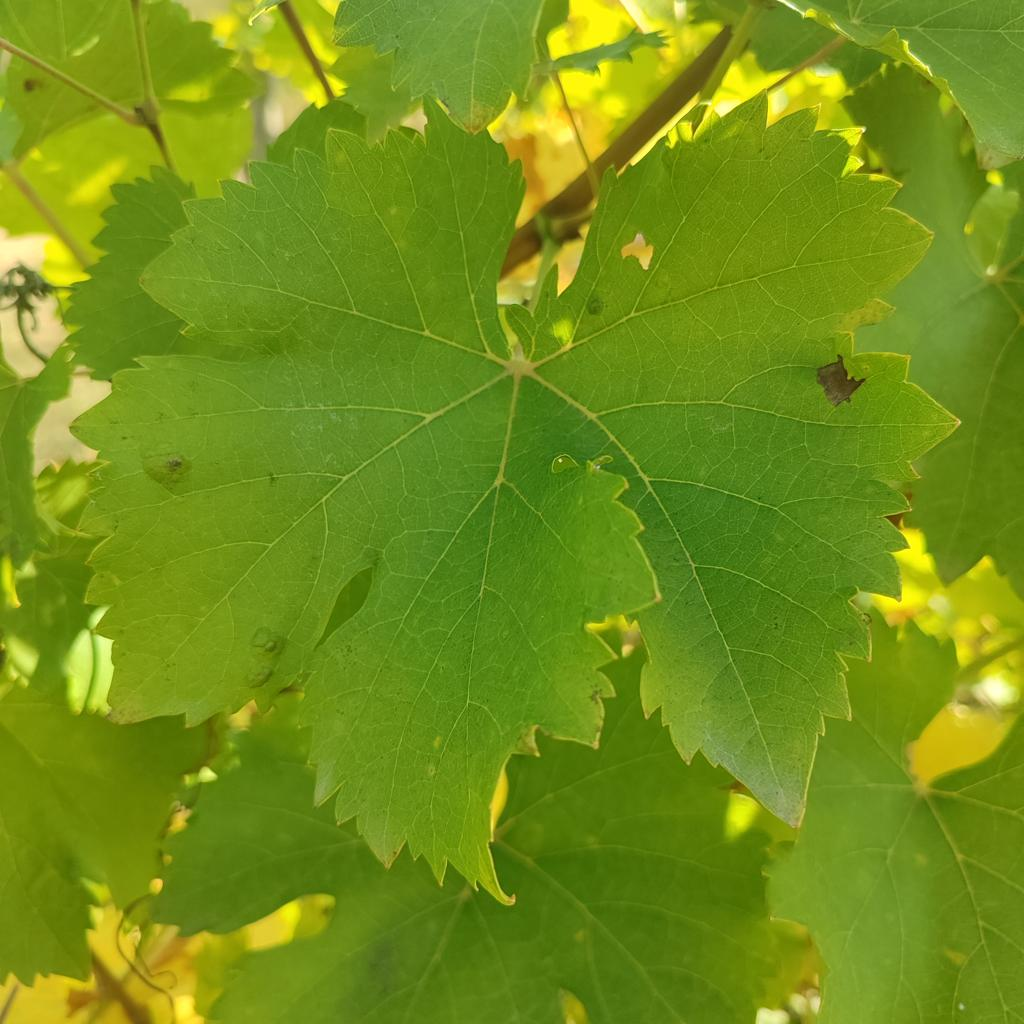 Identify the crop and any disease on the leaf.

grapevine, erineum mite
